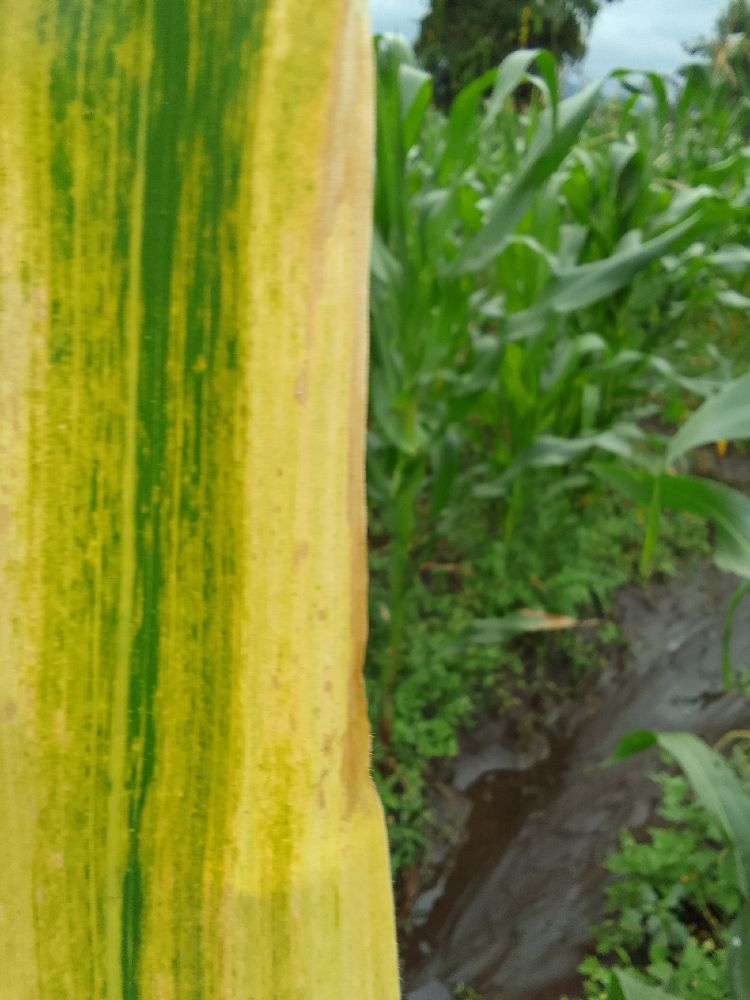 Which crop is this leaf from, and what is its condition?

maize, maize lethal necrosis
